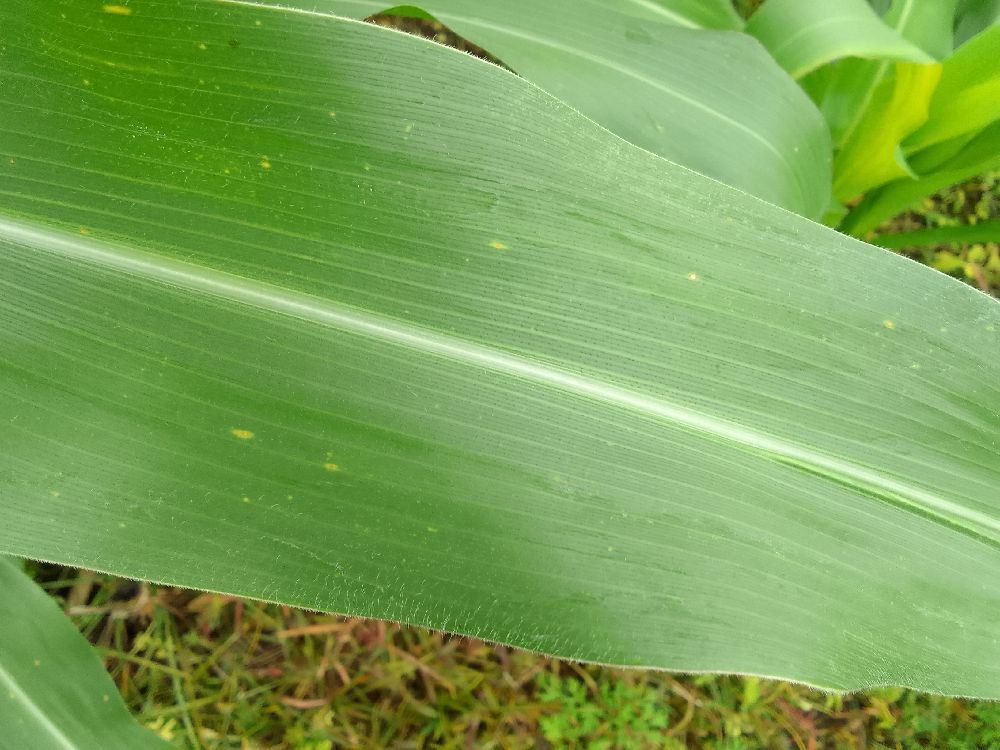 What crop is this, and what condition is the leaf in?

maize, healthy
